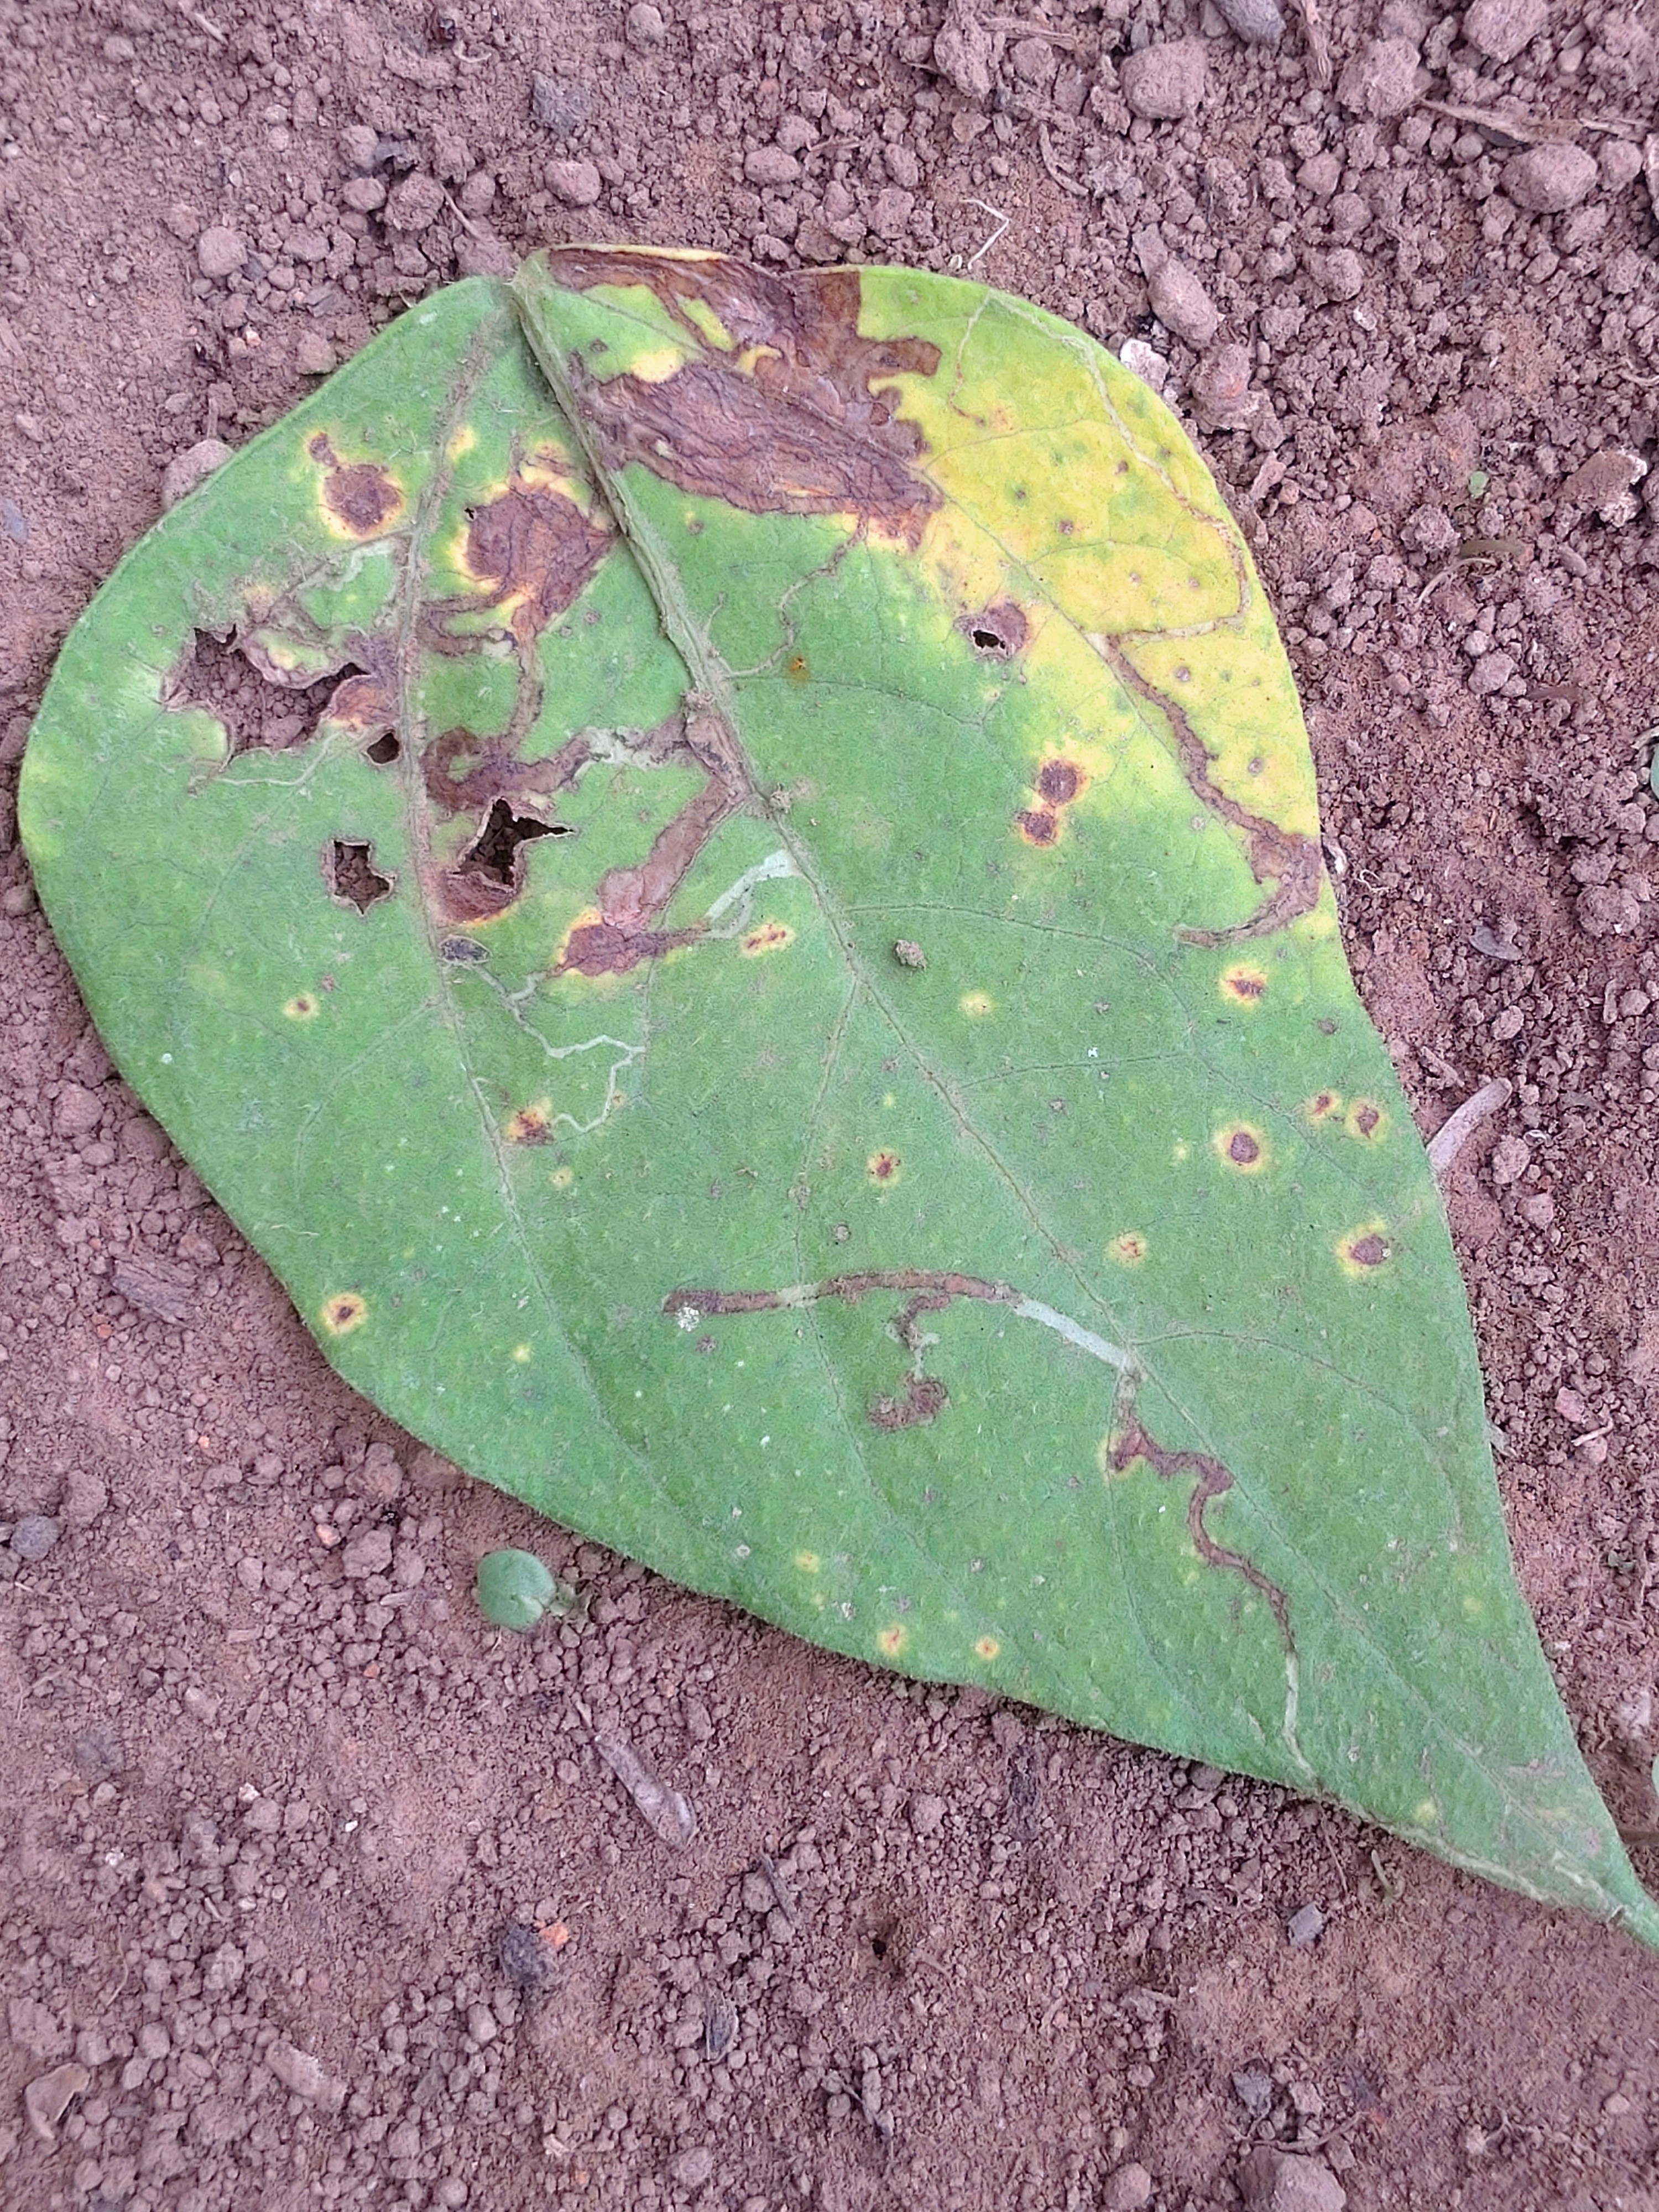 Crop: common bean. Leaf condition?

rust
